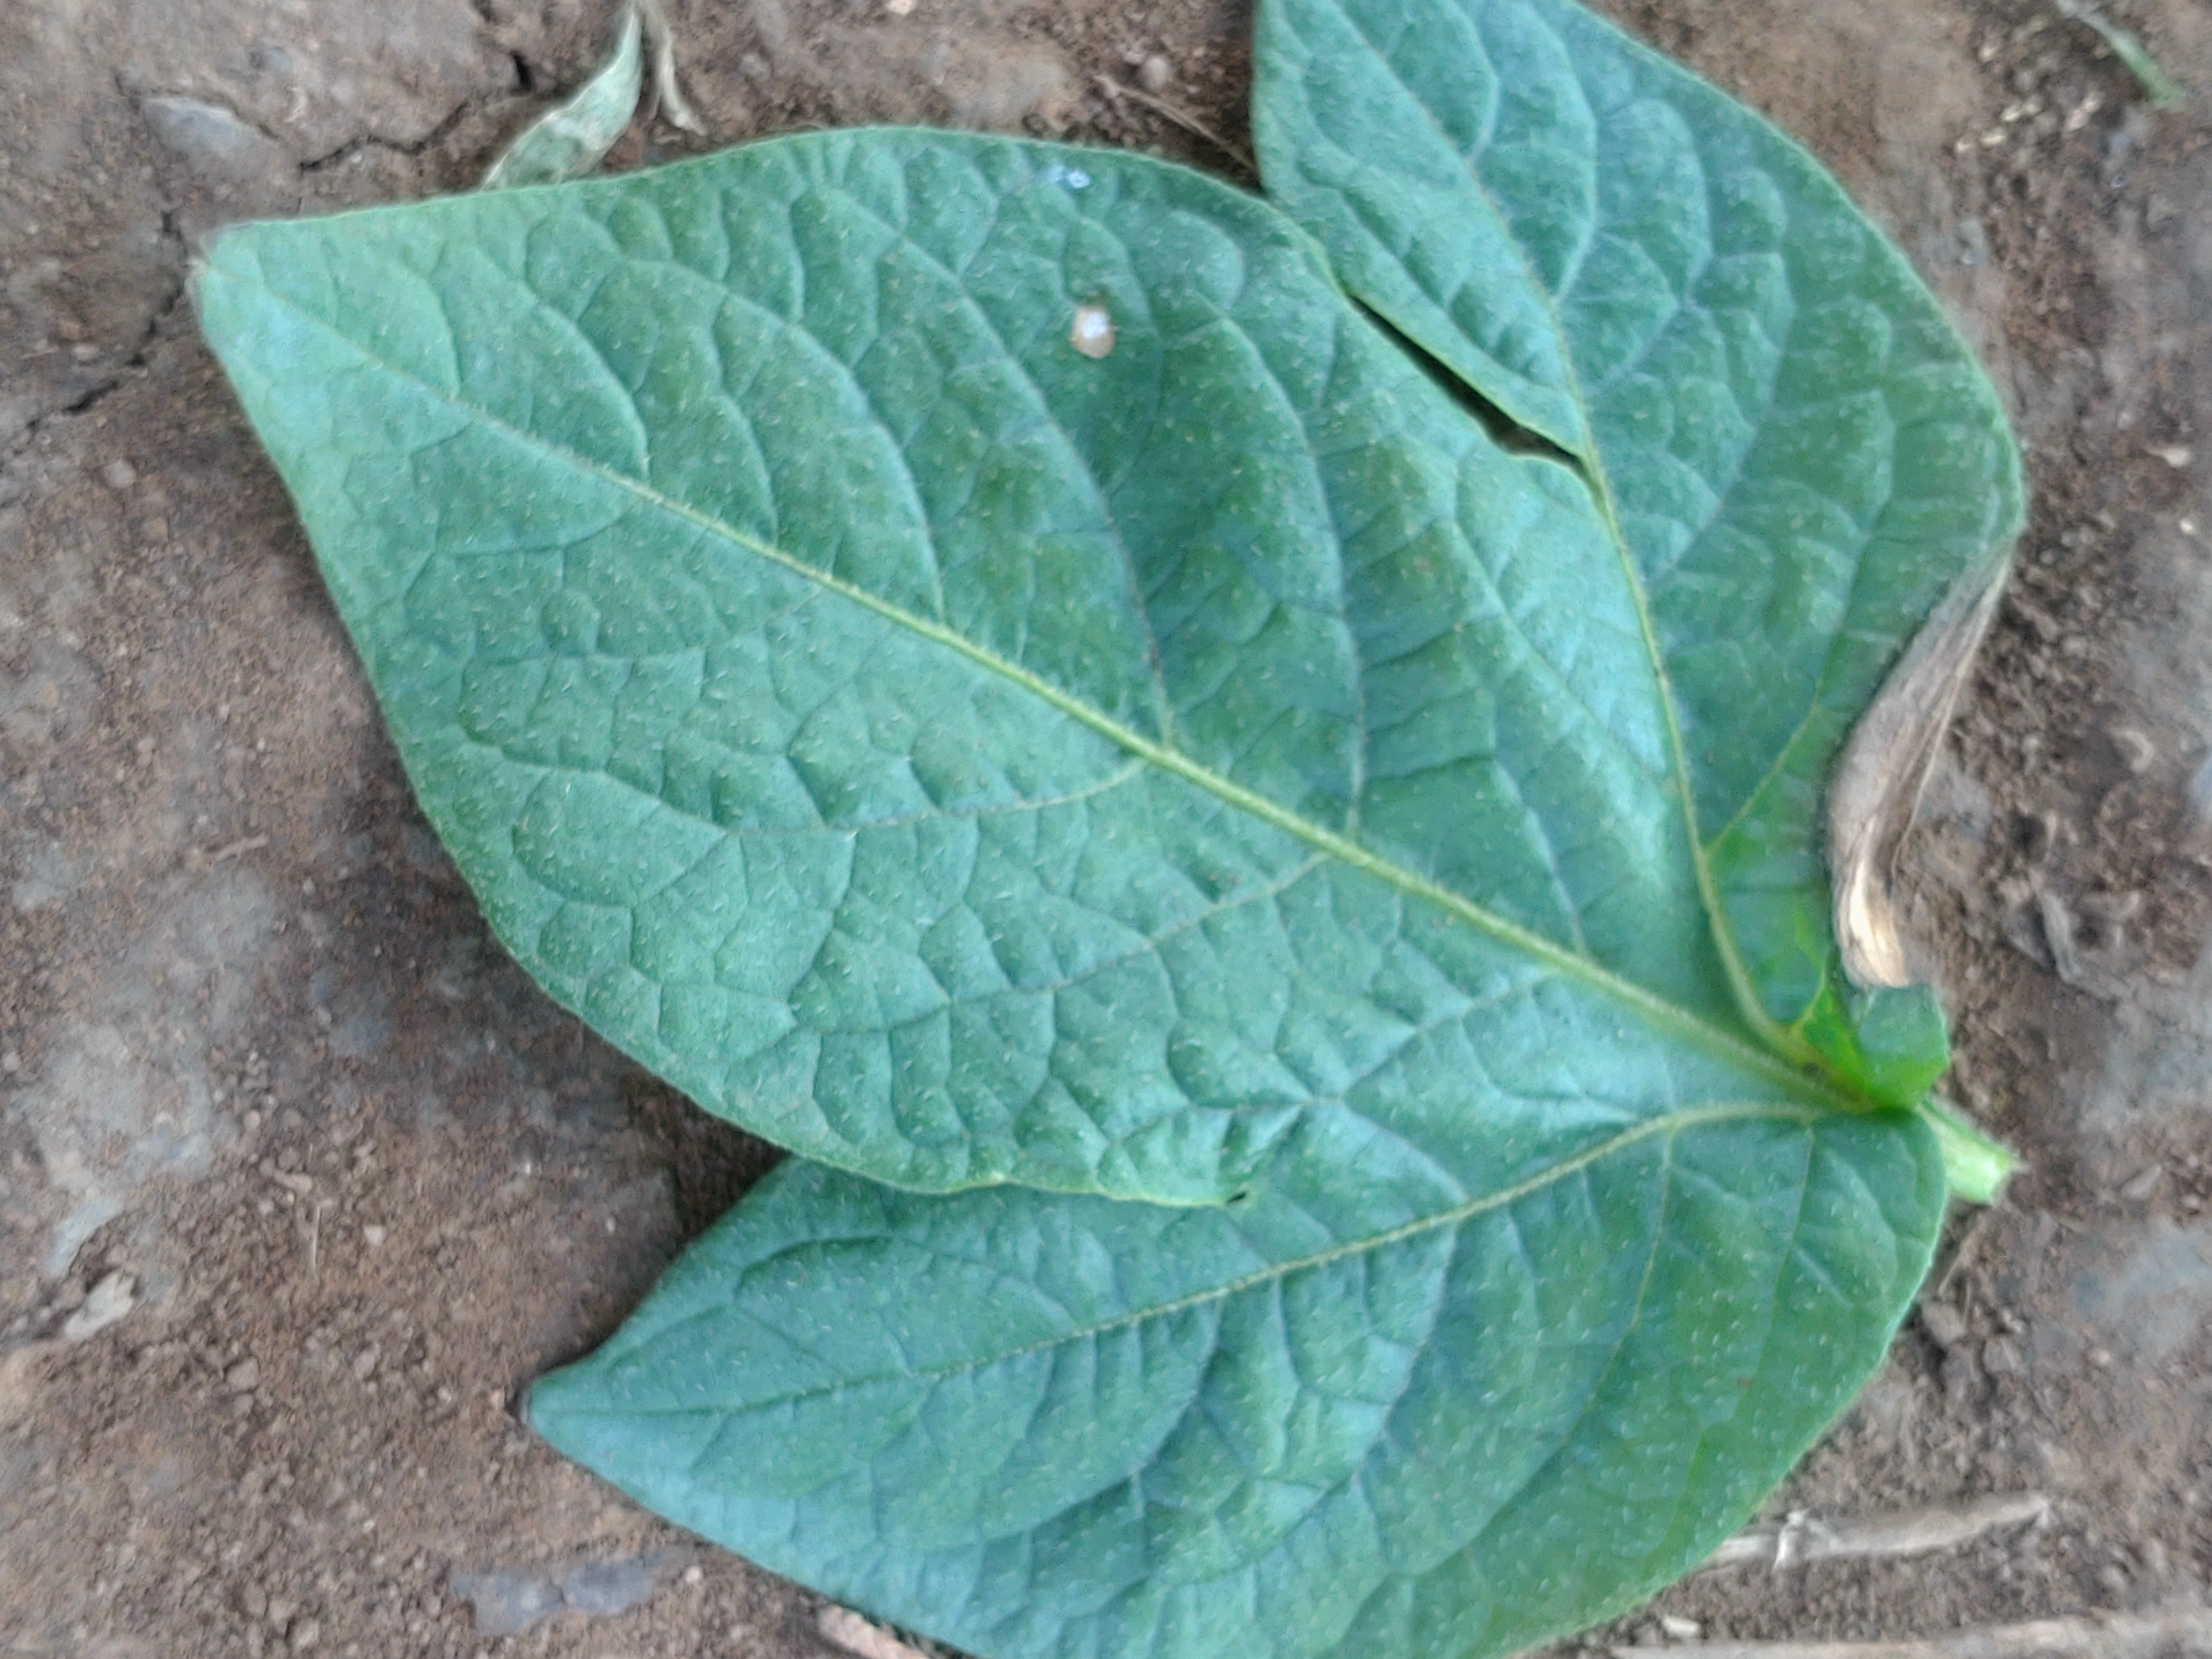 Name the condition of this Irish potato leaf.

early blight
